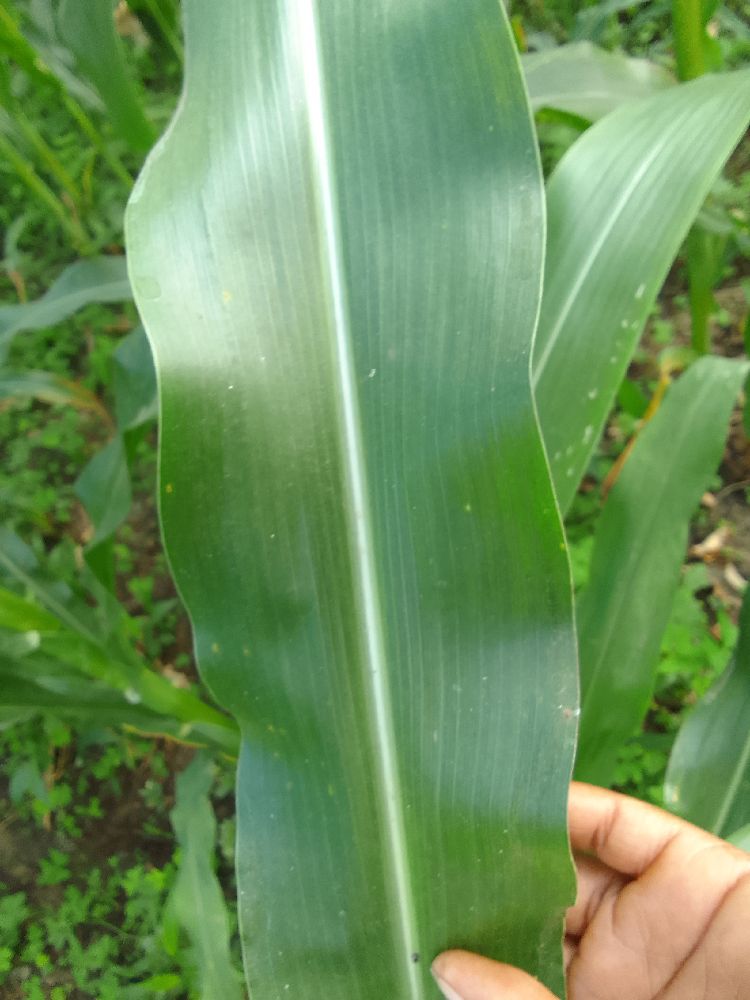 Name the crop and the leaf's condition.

maize, healthy
